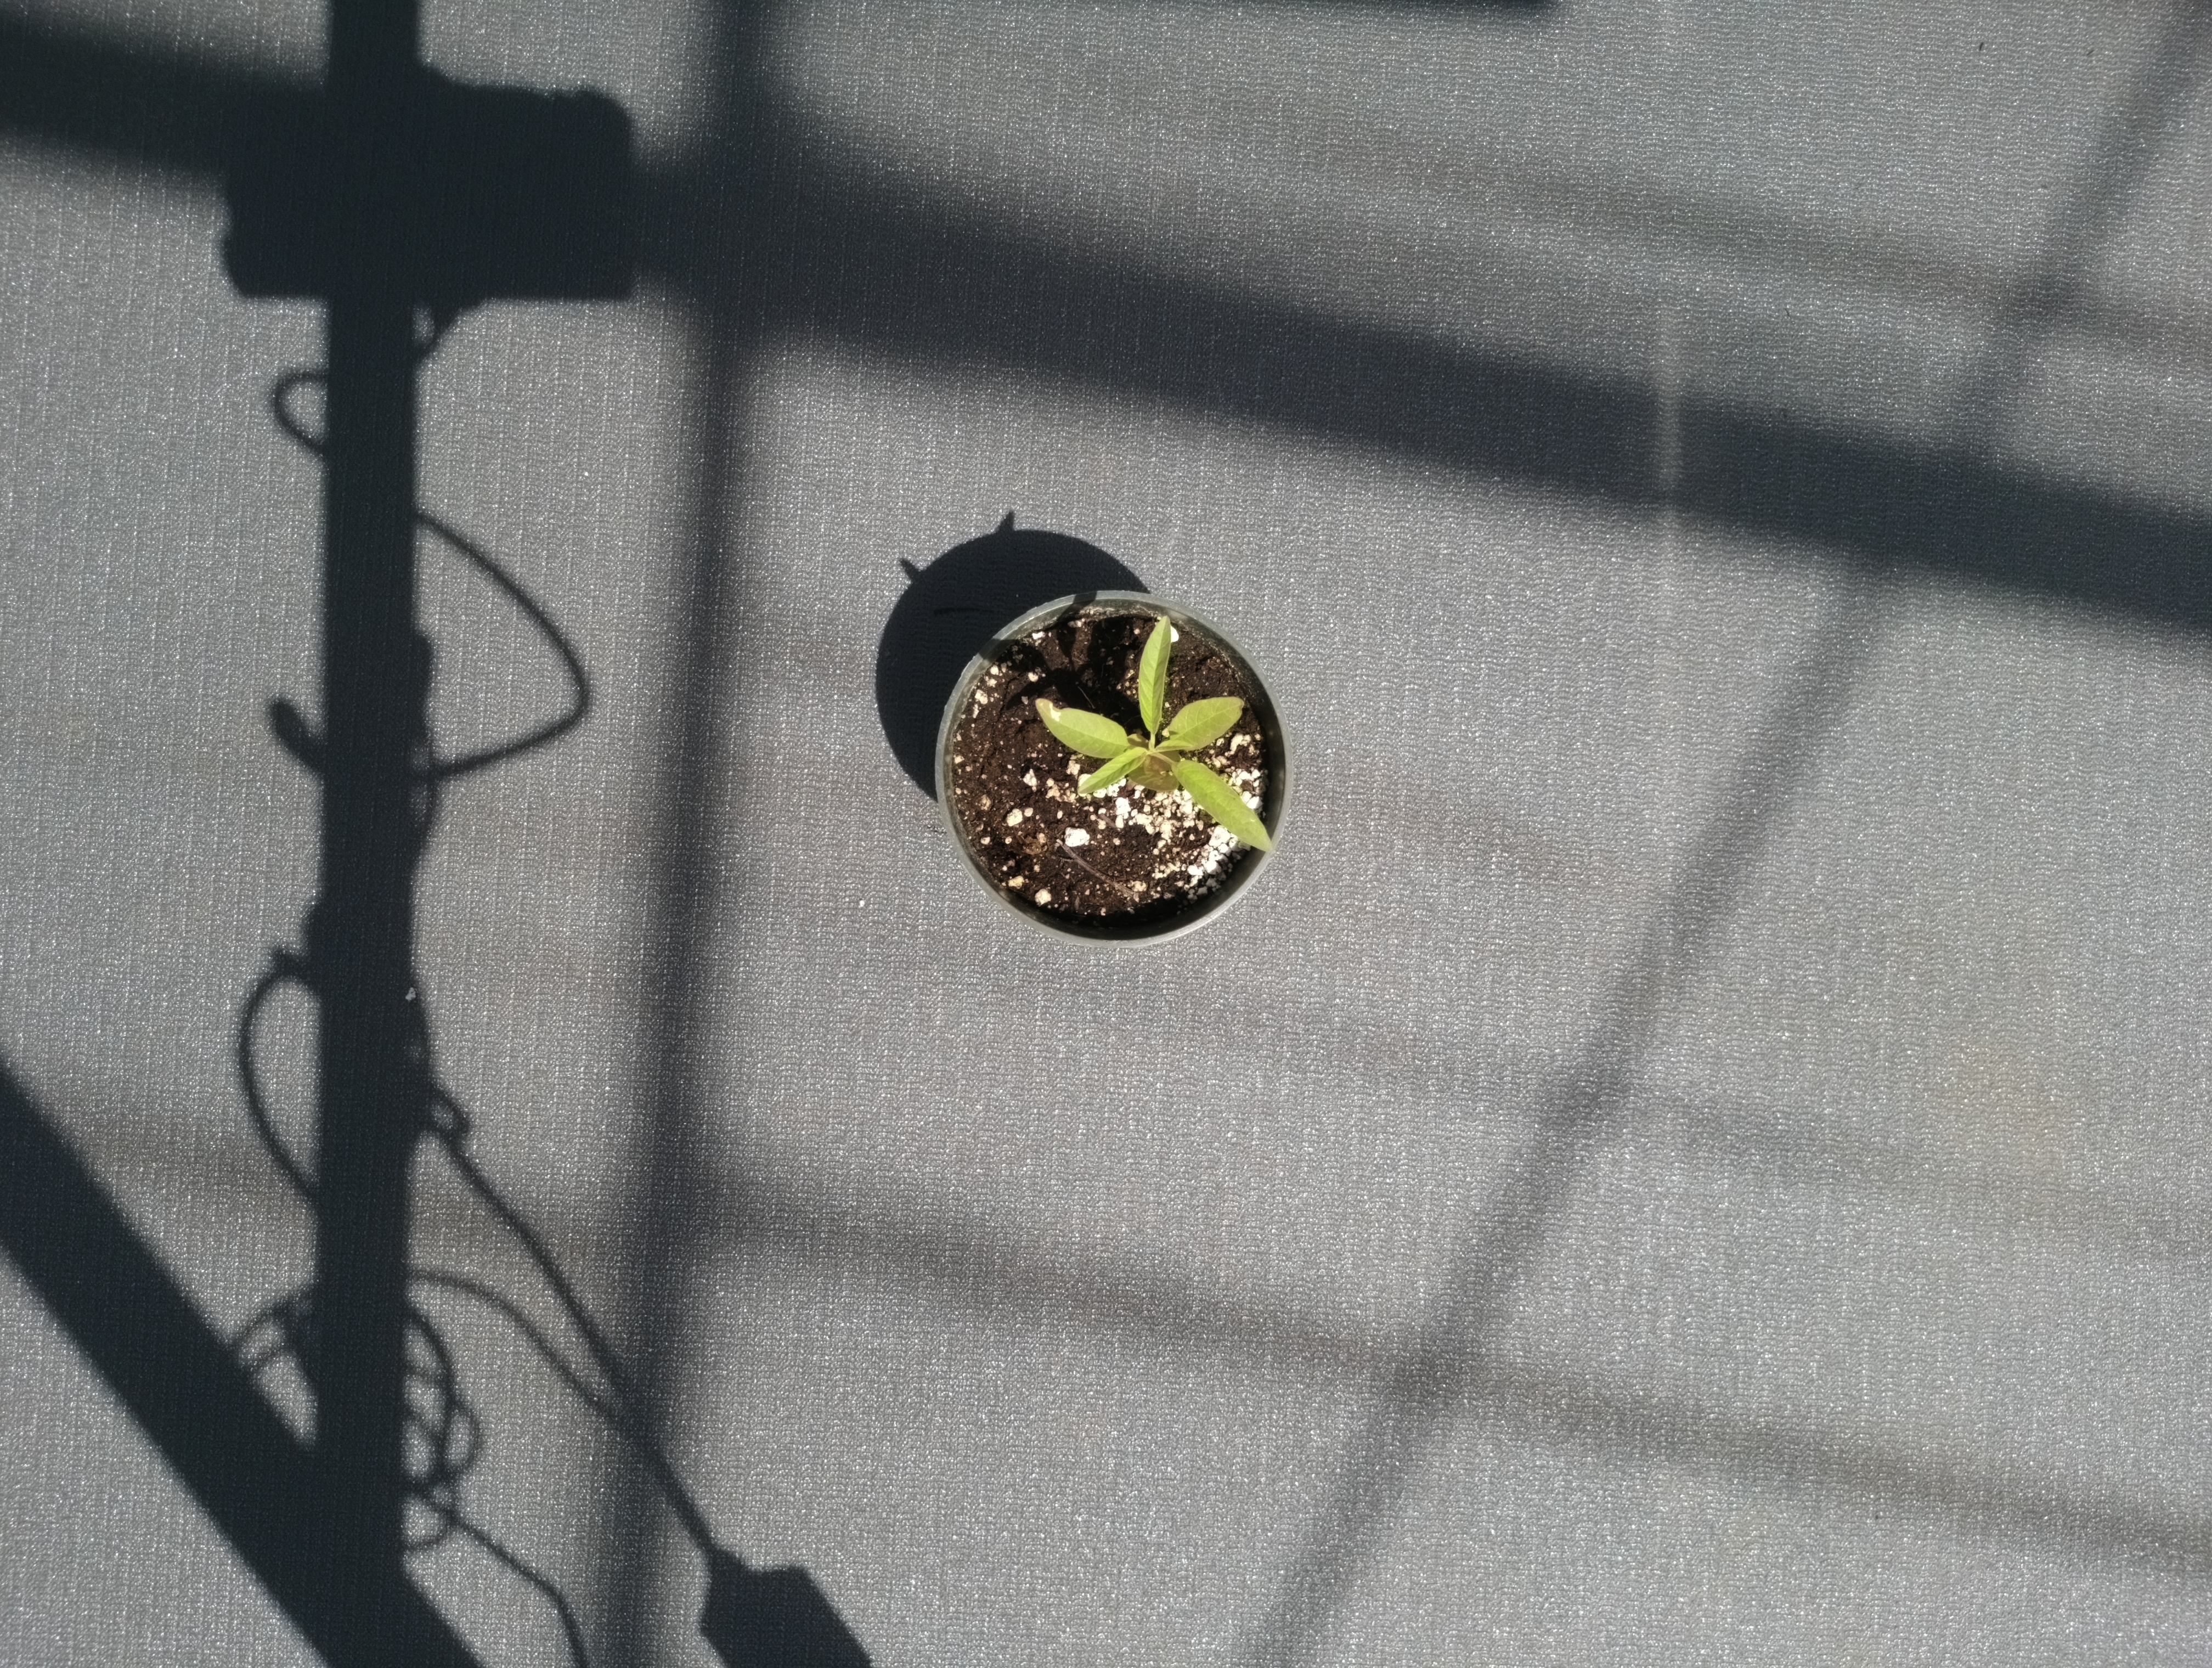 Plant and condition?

waterhemp, chlorosis only
